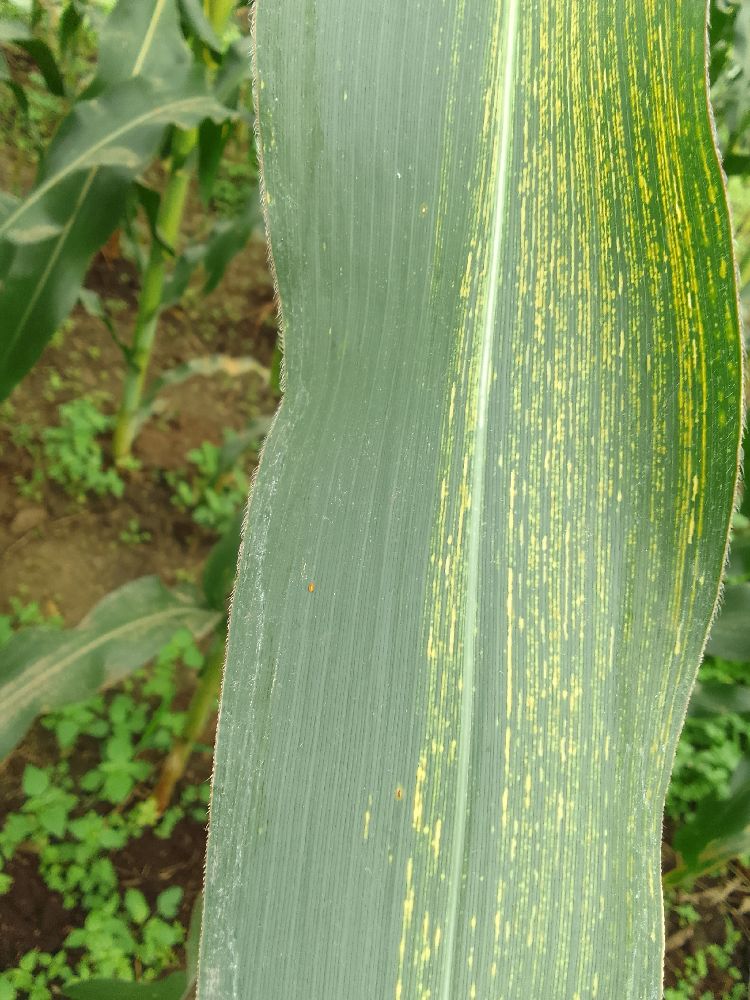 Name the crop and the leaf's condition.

maize, maize streak virus
